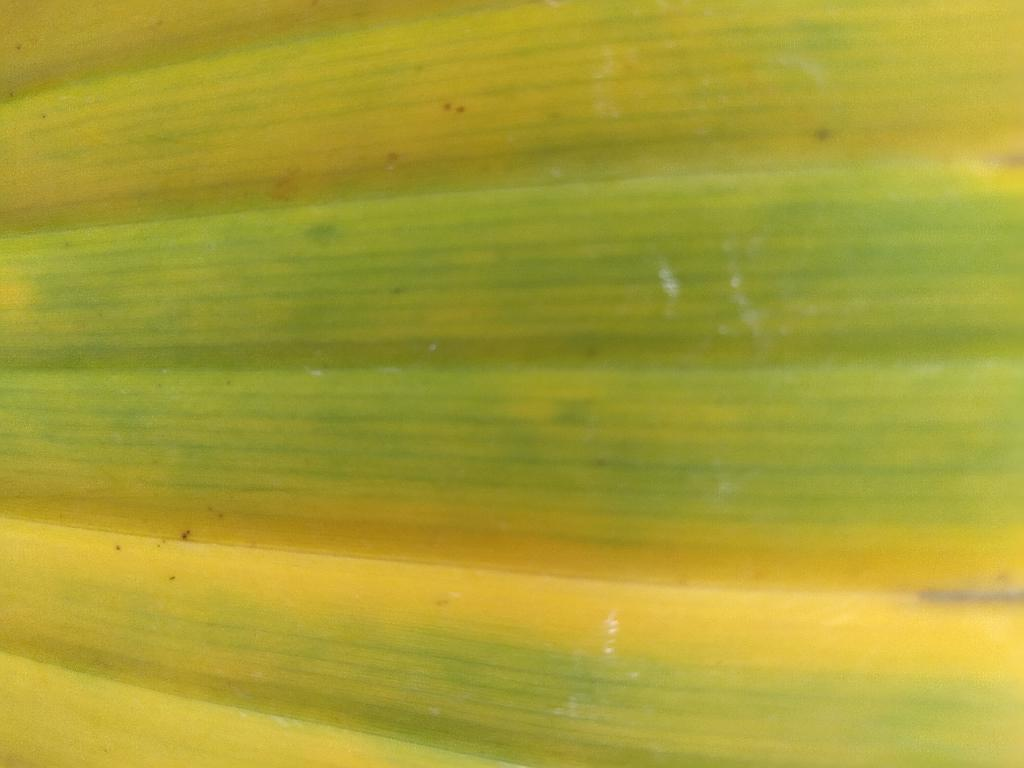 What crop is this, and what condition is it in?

banana, fusarium wilt race 1
